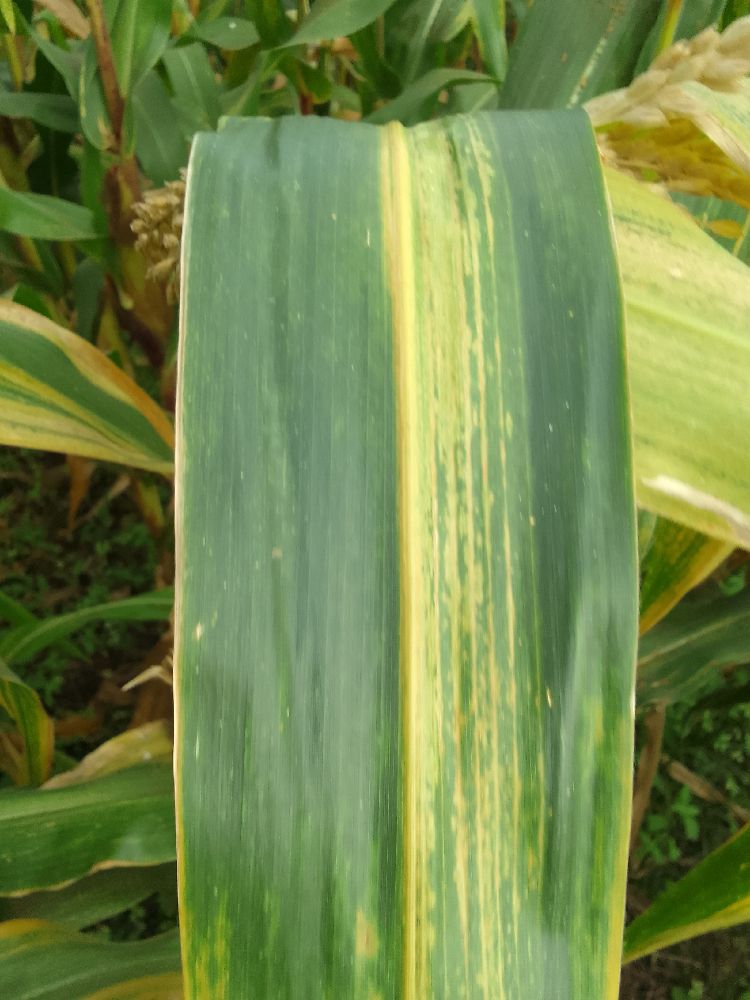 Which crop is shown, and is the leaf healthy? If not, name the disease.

maize, maize lethal necrosis
